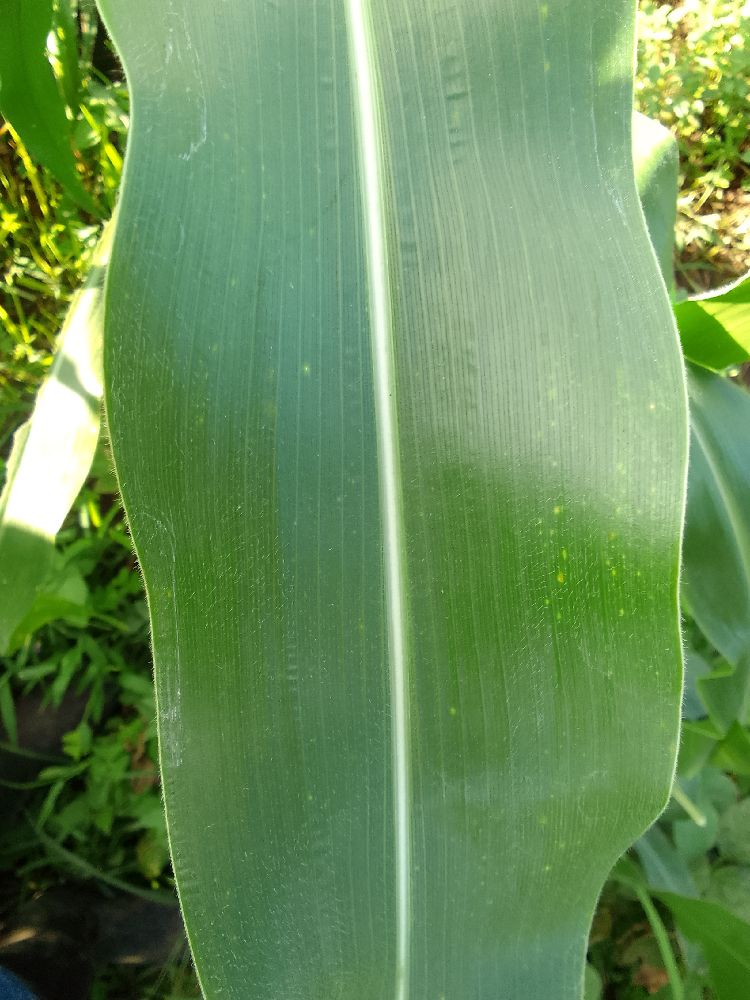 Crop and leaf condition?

maize, healthy
